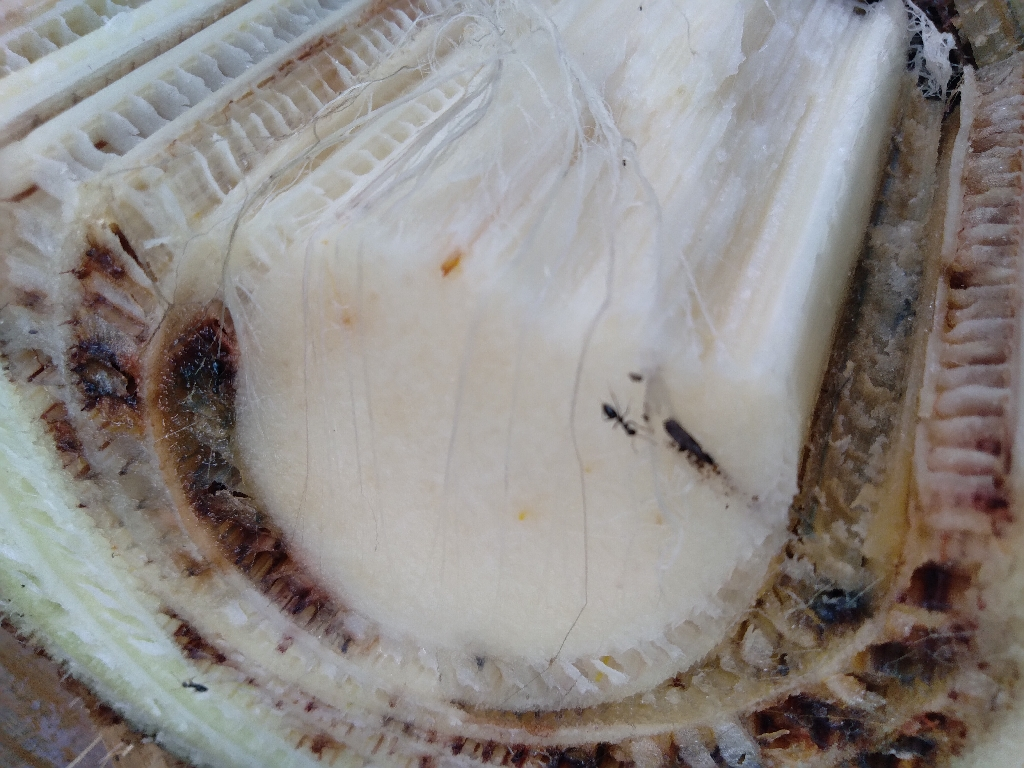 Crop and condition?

banana, fusarium wilt race 1
